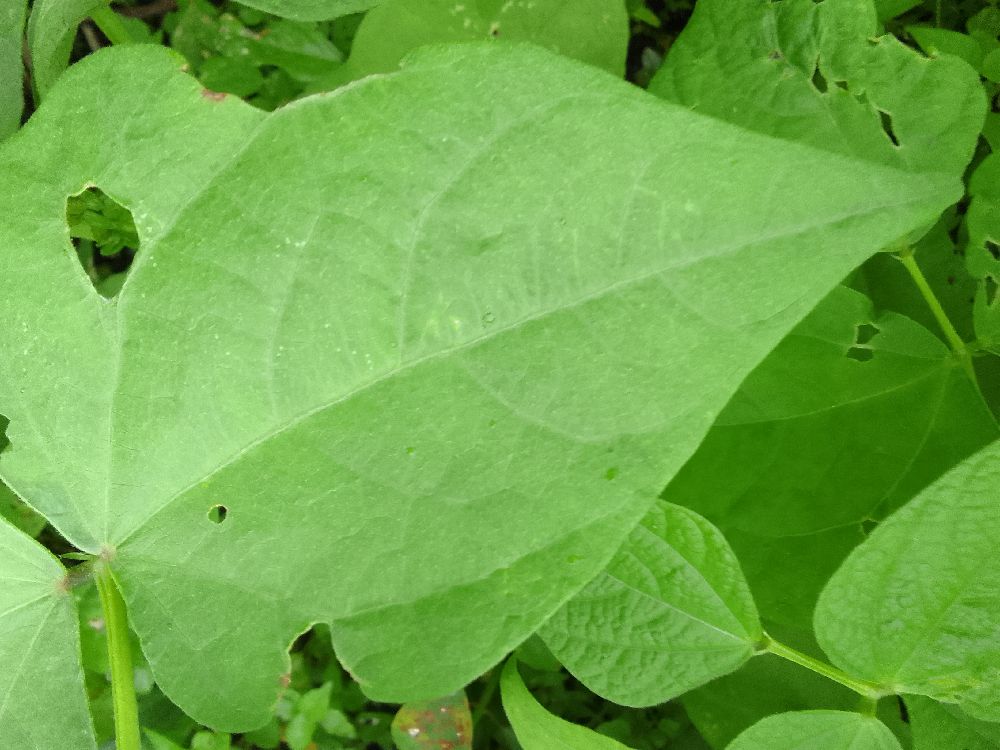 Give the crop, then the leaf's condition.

common bean, healthy
